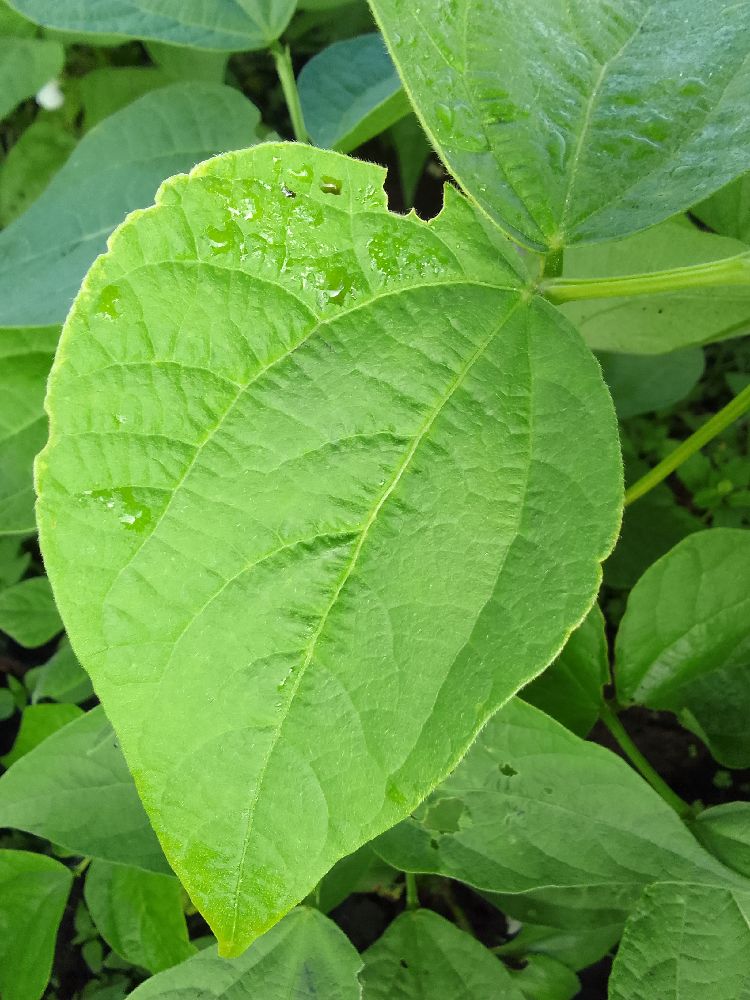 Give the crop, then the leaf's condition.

common bean, healthy
